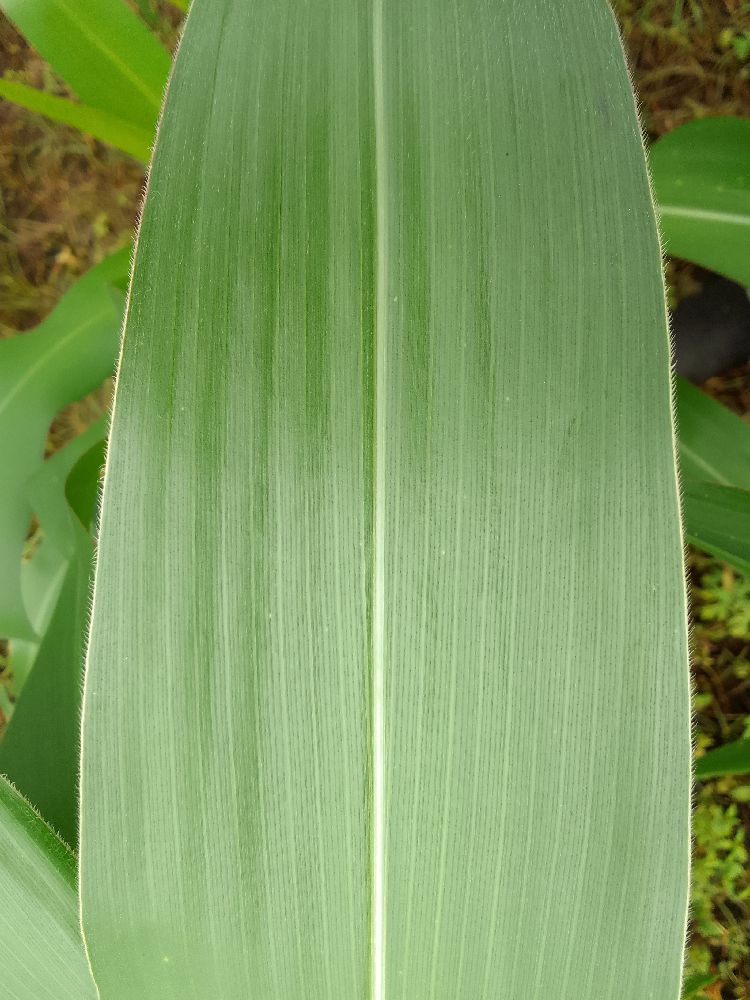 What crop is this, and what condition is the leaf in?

maize, healthy
